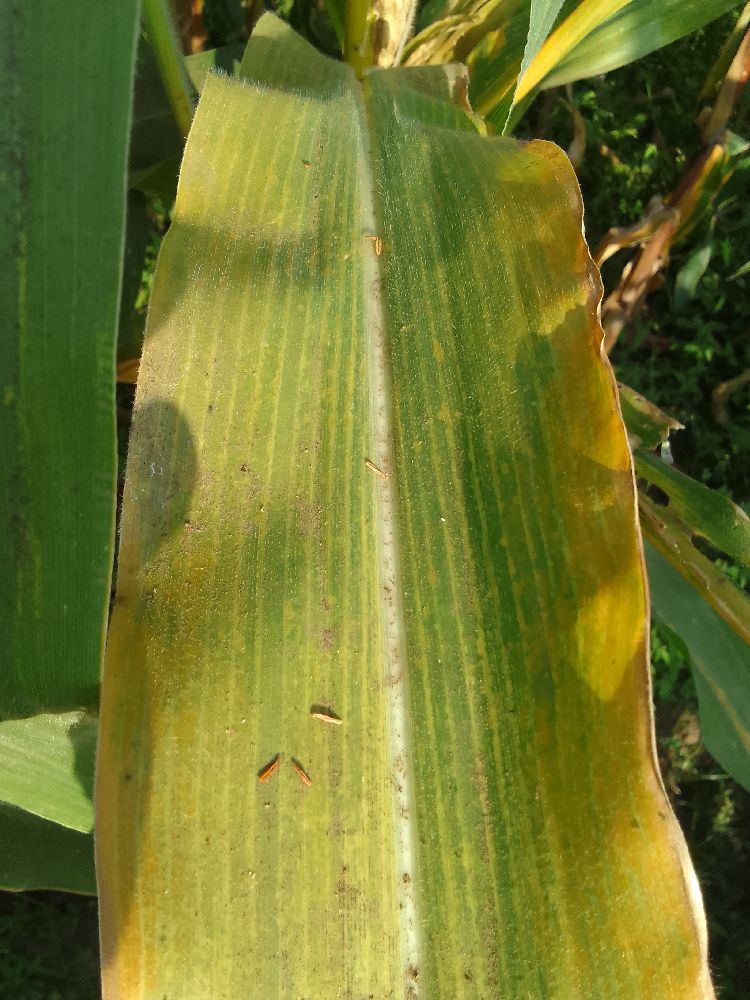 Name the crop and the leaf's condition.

maize, maize lethal necrosis
